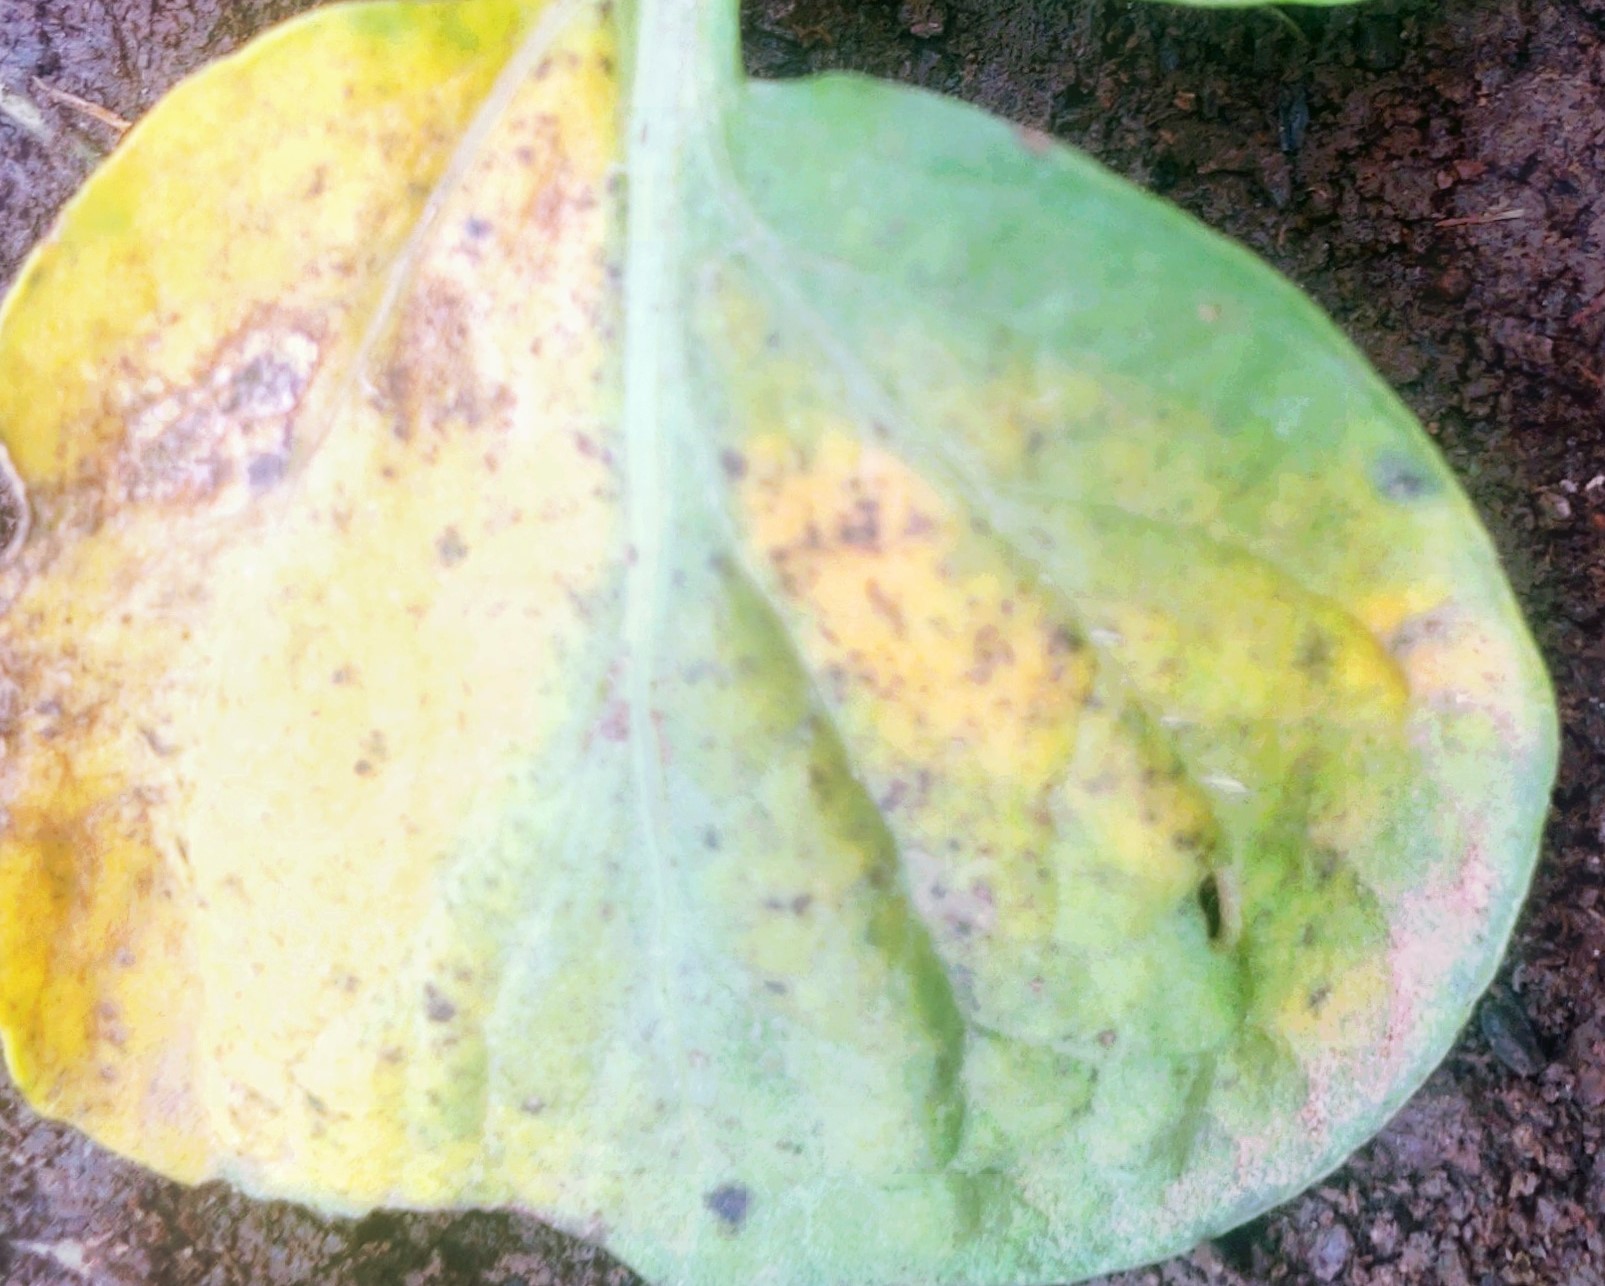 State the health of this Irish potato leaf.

late blight
